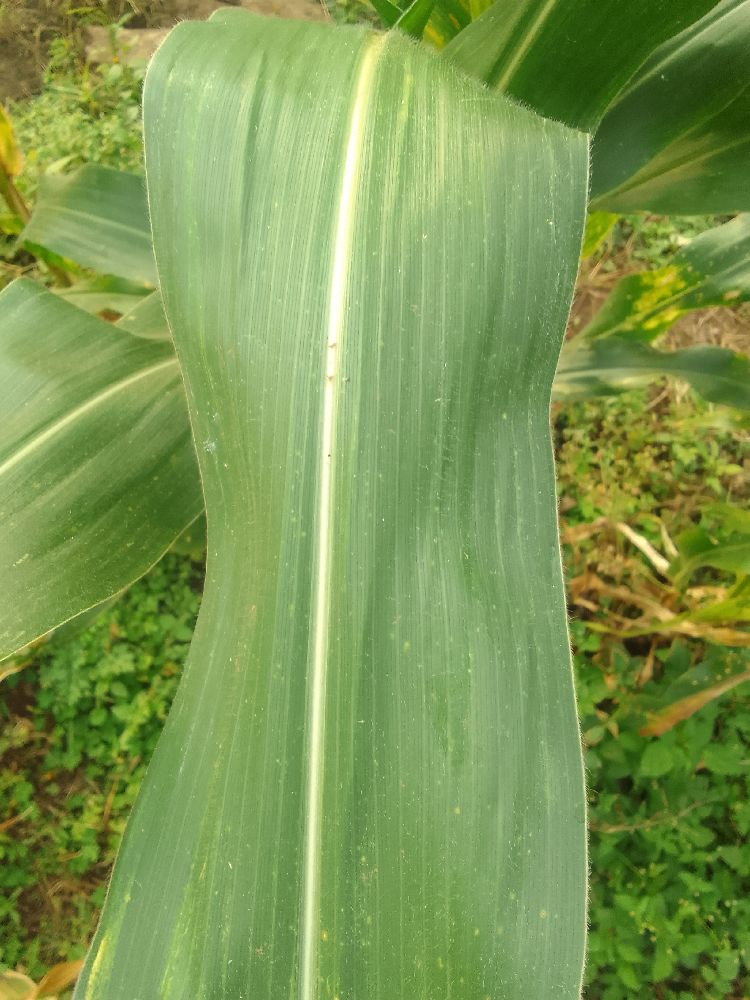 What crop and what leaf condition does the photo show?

maize, healthy
